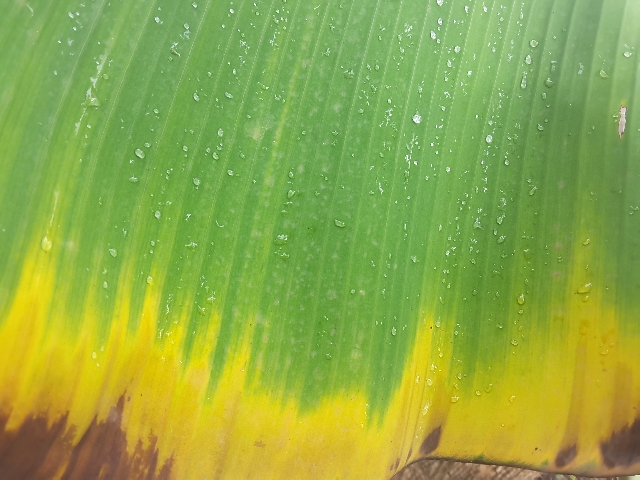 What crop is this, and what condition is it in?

banana, fusarium wilt race 1
